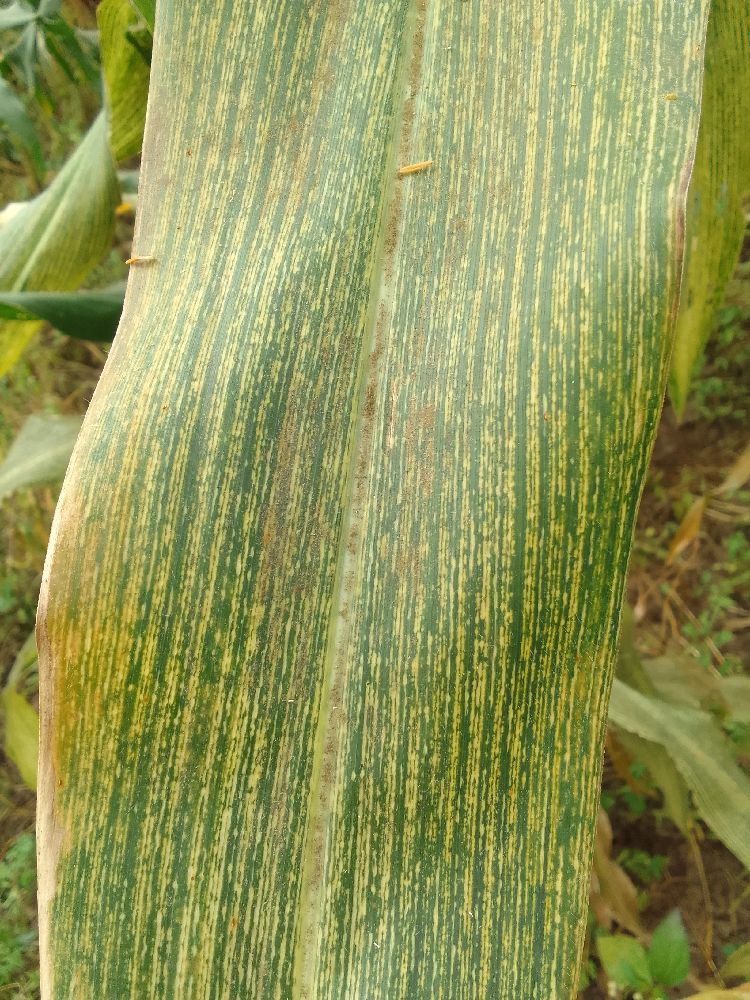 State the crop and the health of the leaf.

maize, maize streak virus
